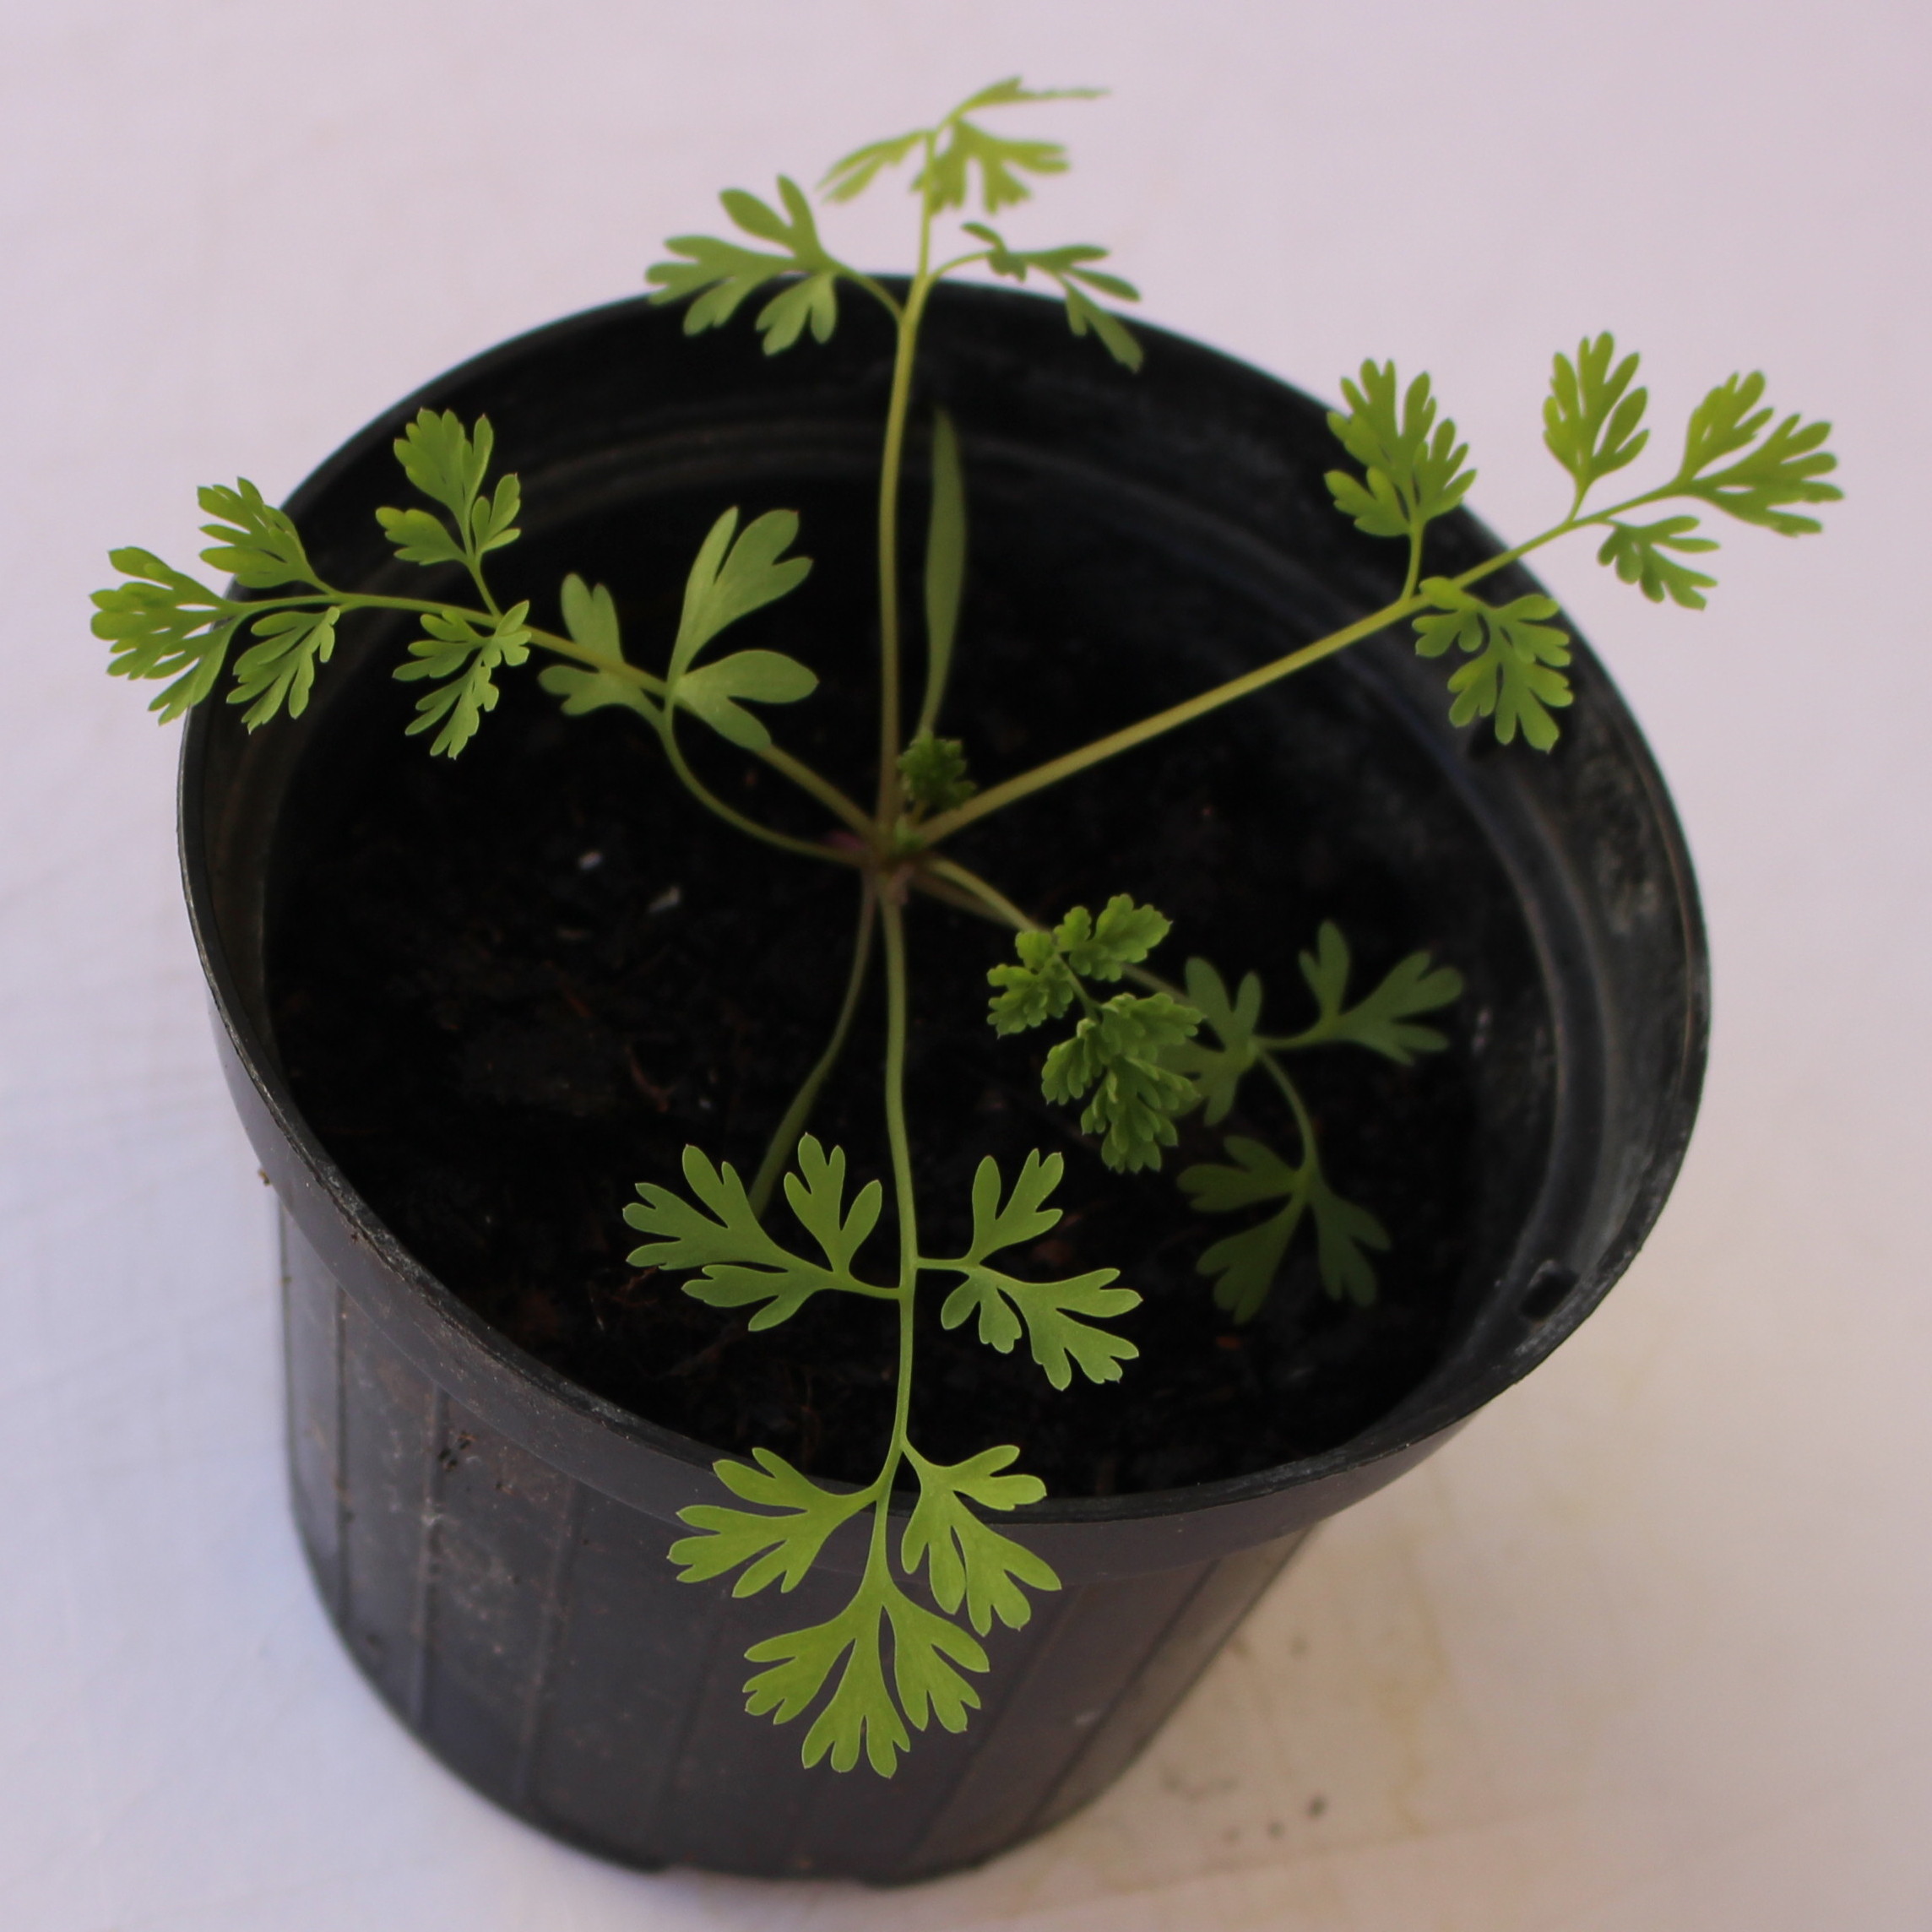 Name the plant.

Fumaria officinalis
